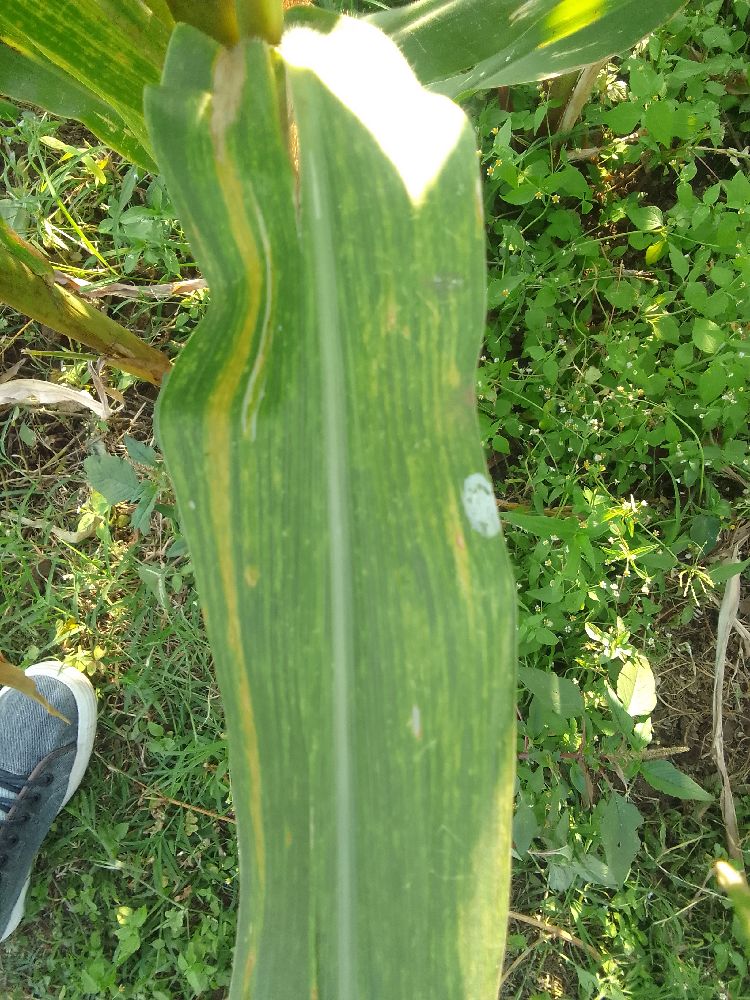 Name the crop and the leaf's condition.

maize, maize lethal necrosis
